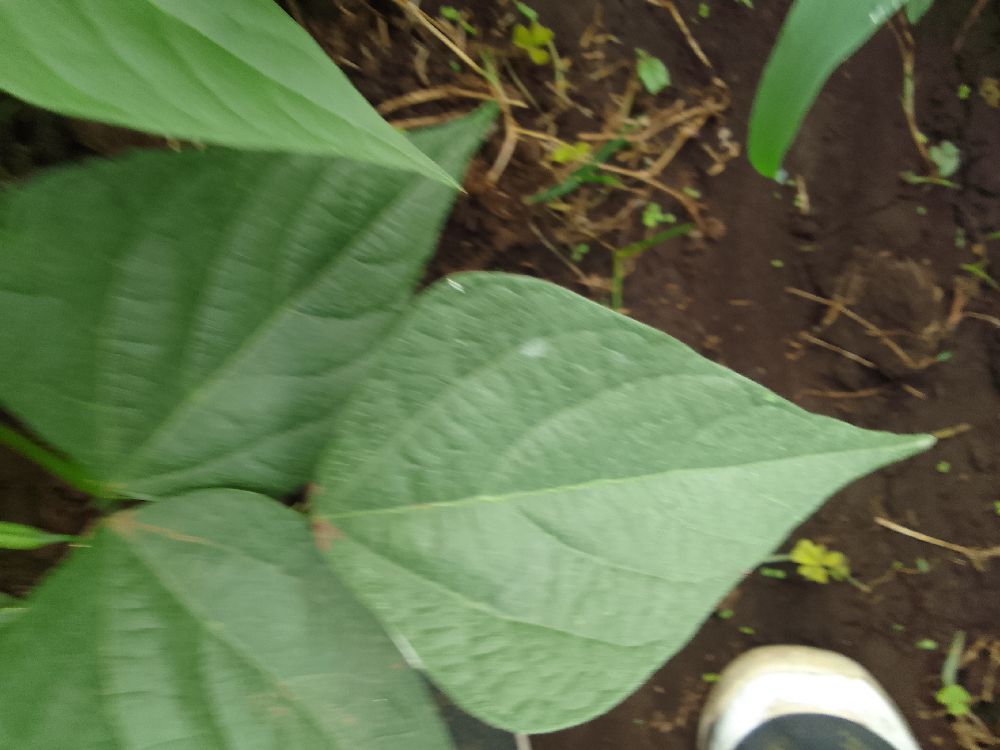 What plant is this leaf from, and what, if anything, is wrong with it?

common bean, healthy
